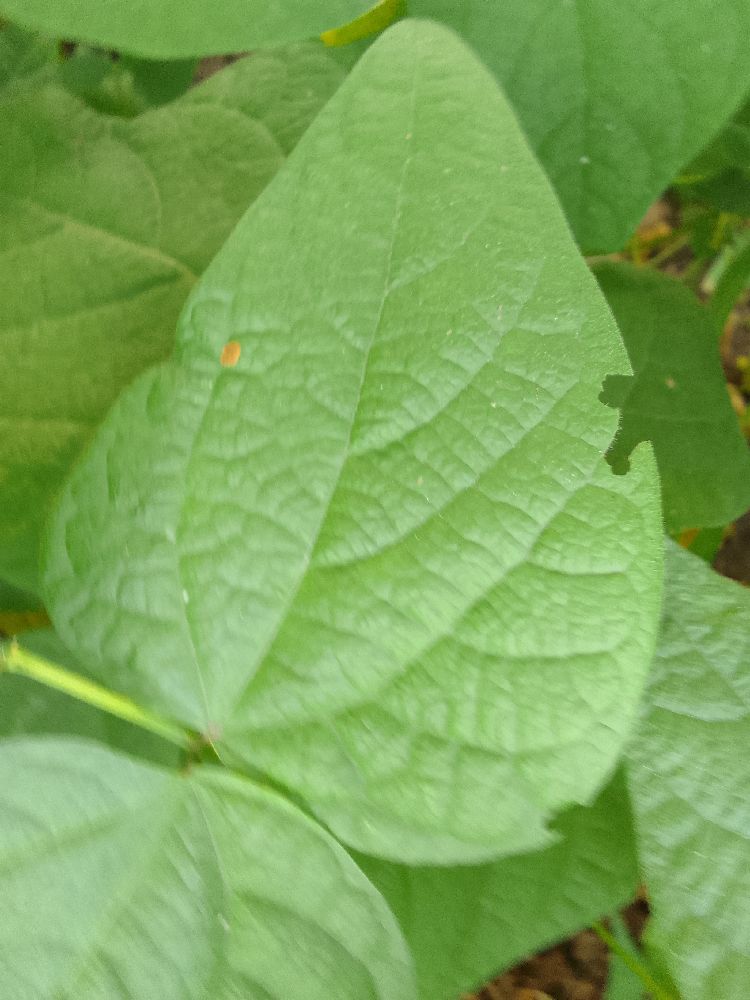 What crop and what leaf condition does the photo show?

common bean, healthy
